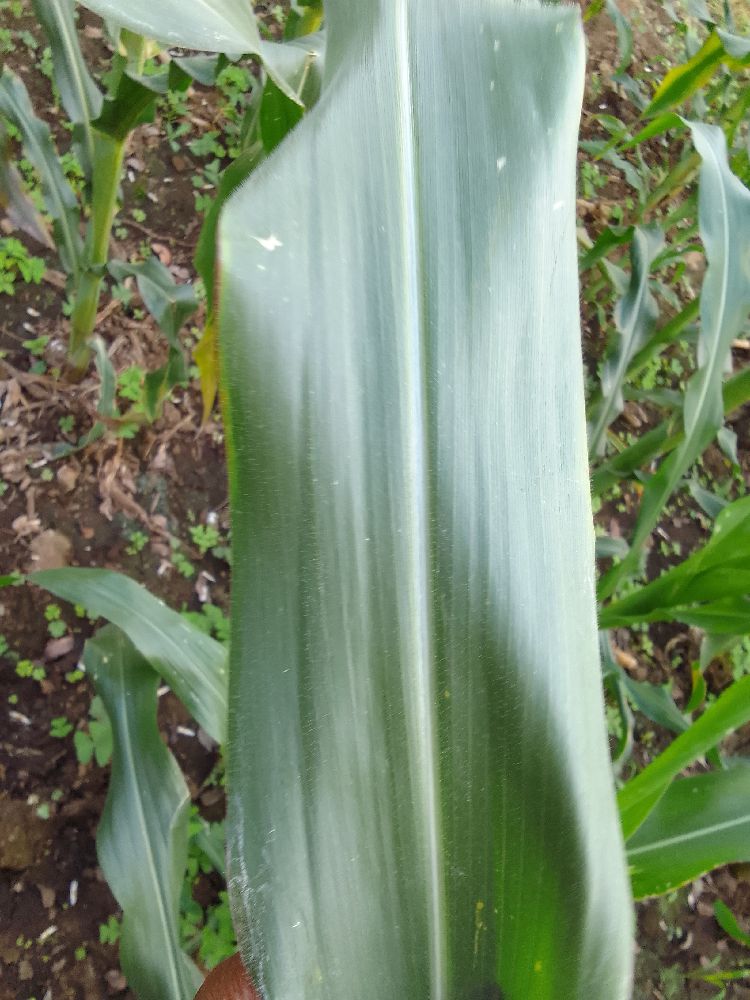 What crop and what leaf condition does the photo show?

maize, healthy
